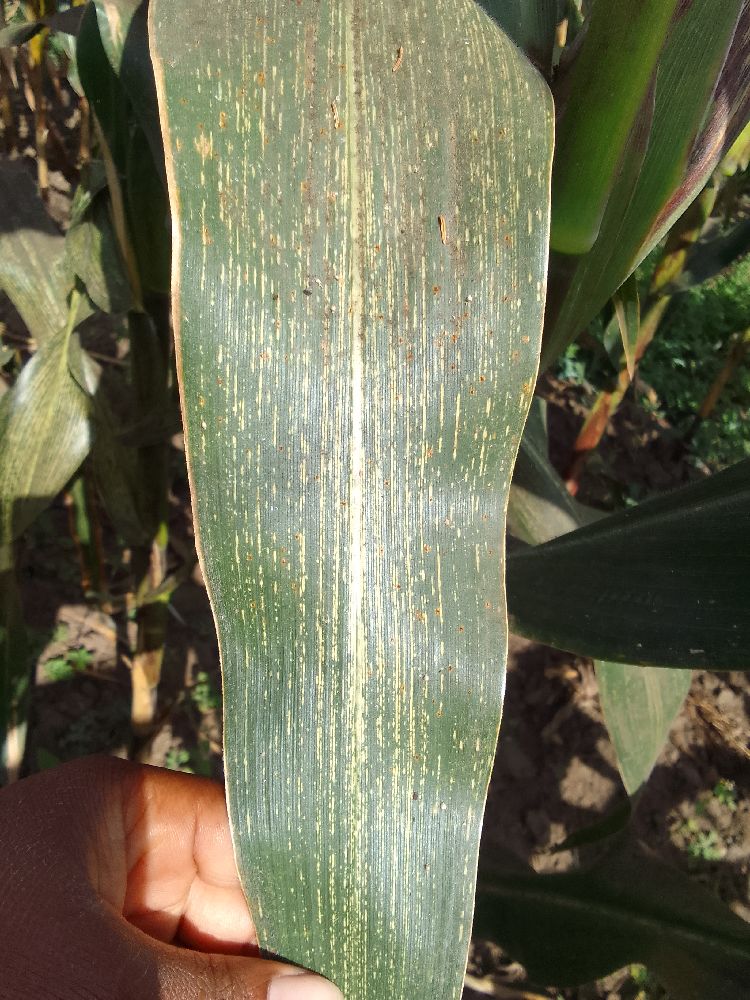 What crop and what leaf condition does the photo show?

maize, maize streak virus
